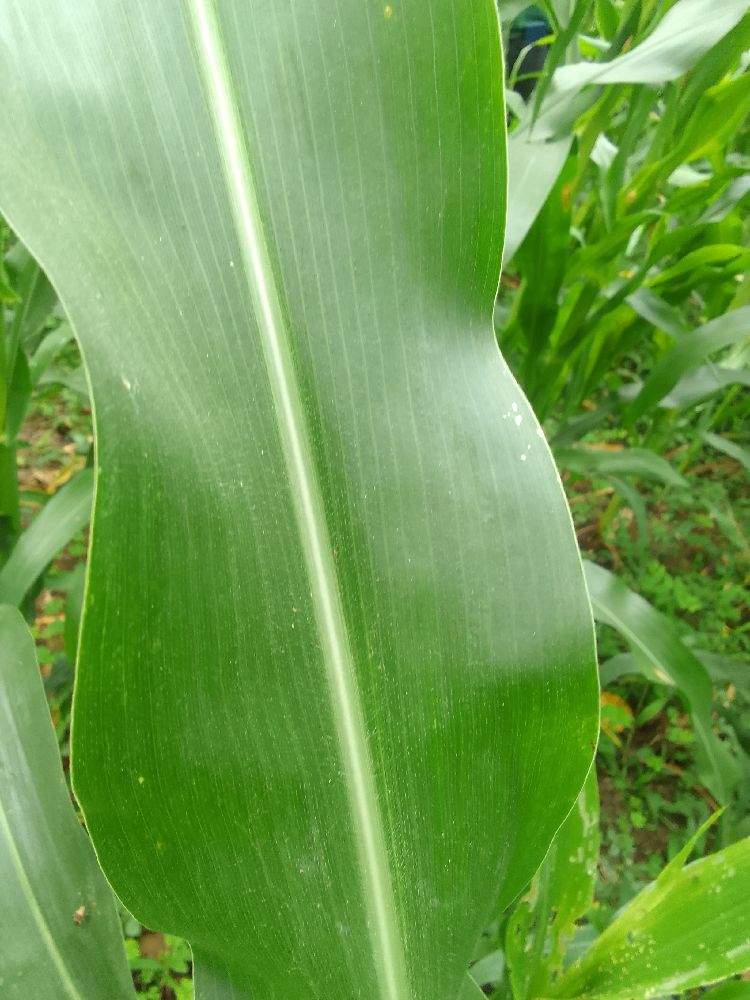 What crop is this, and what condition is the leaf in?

maize, healthy
